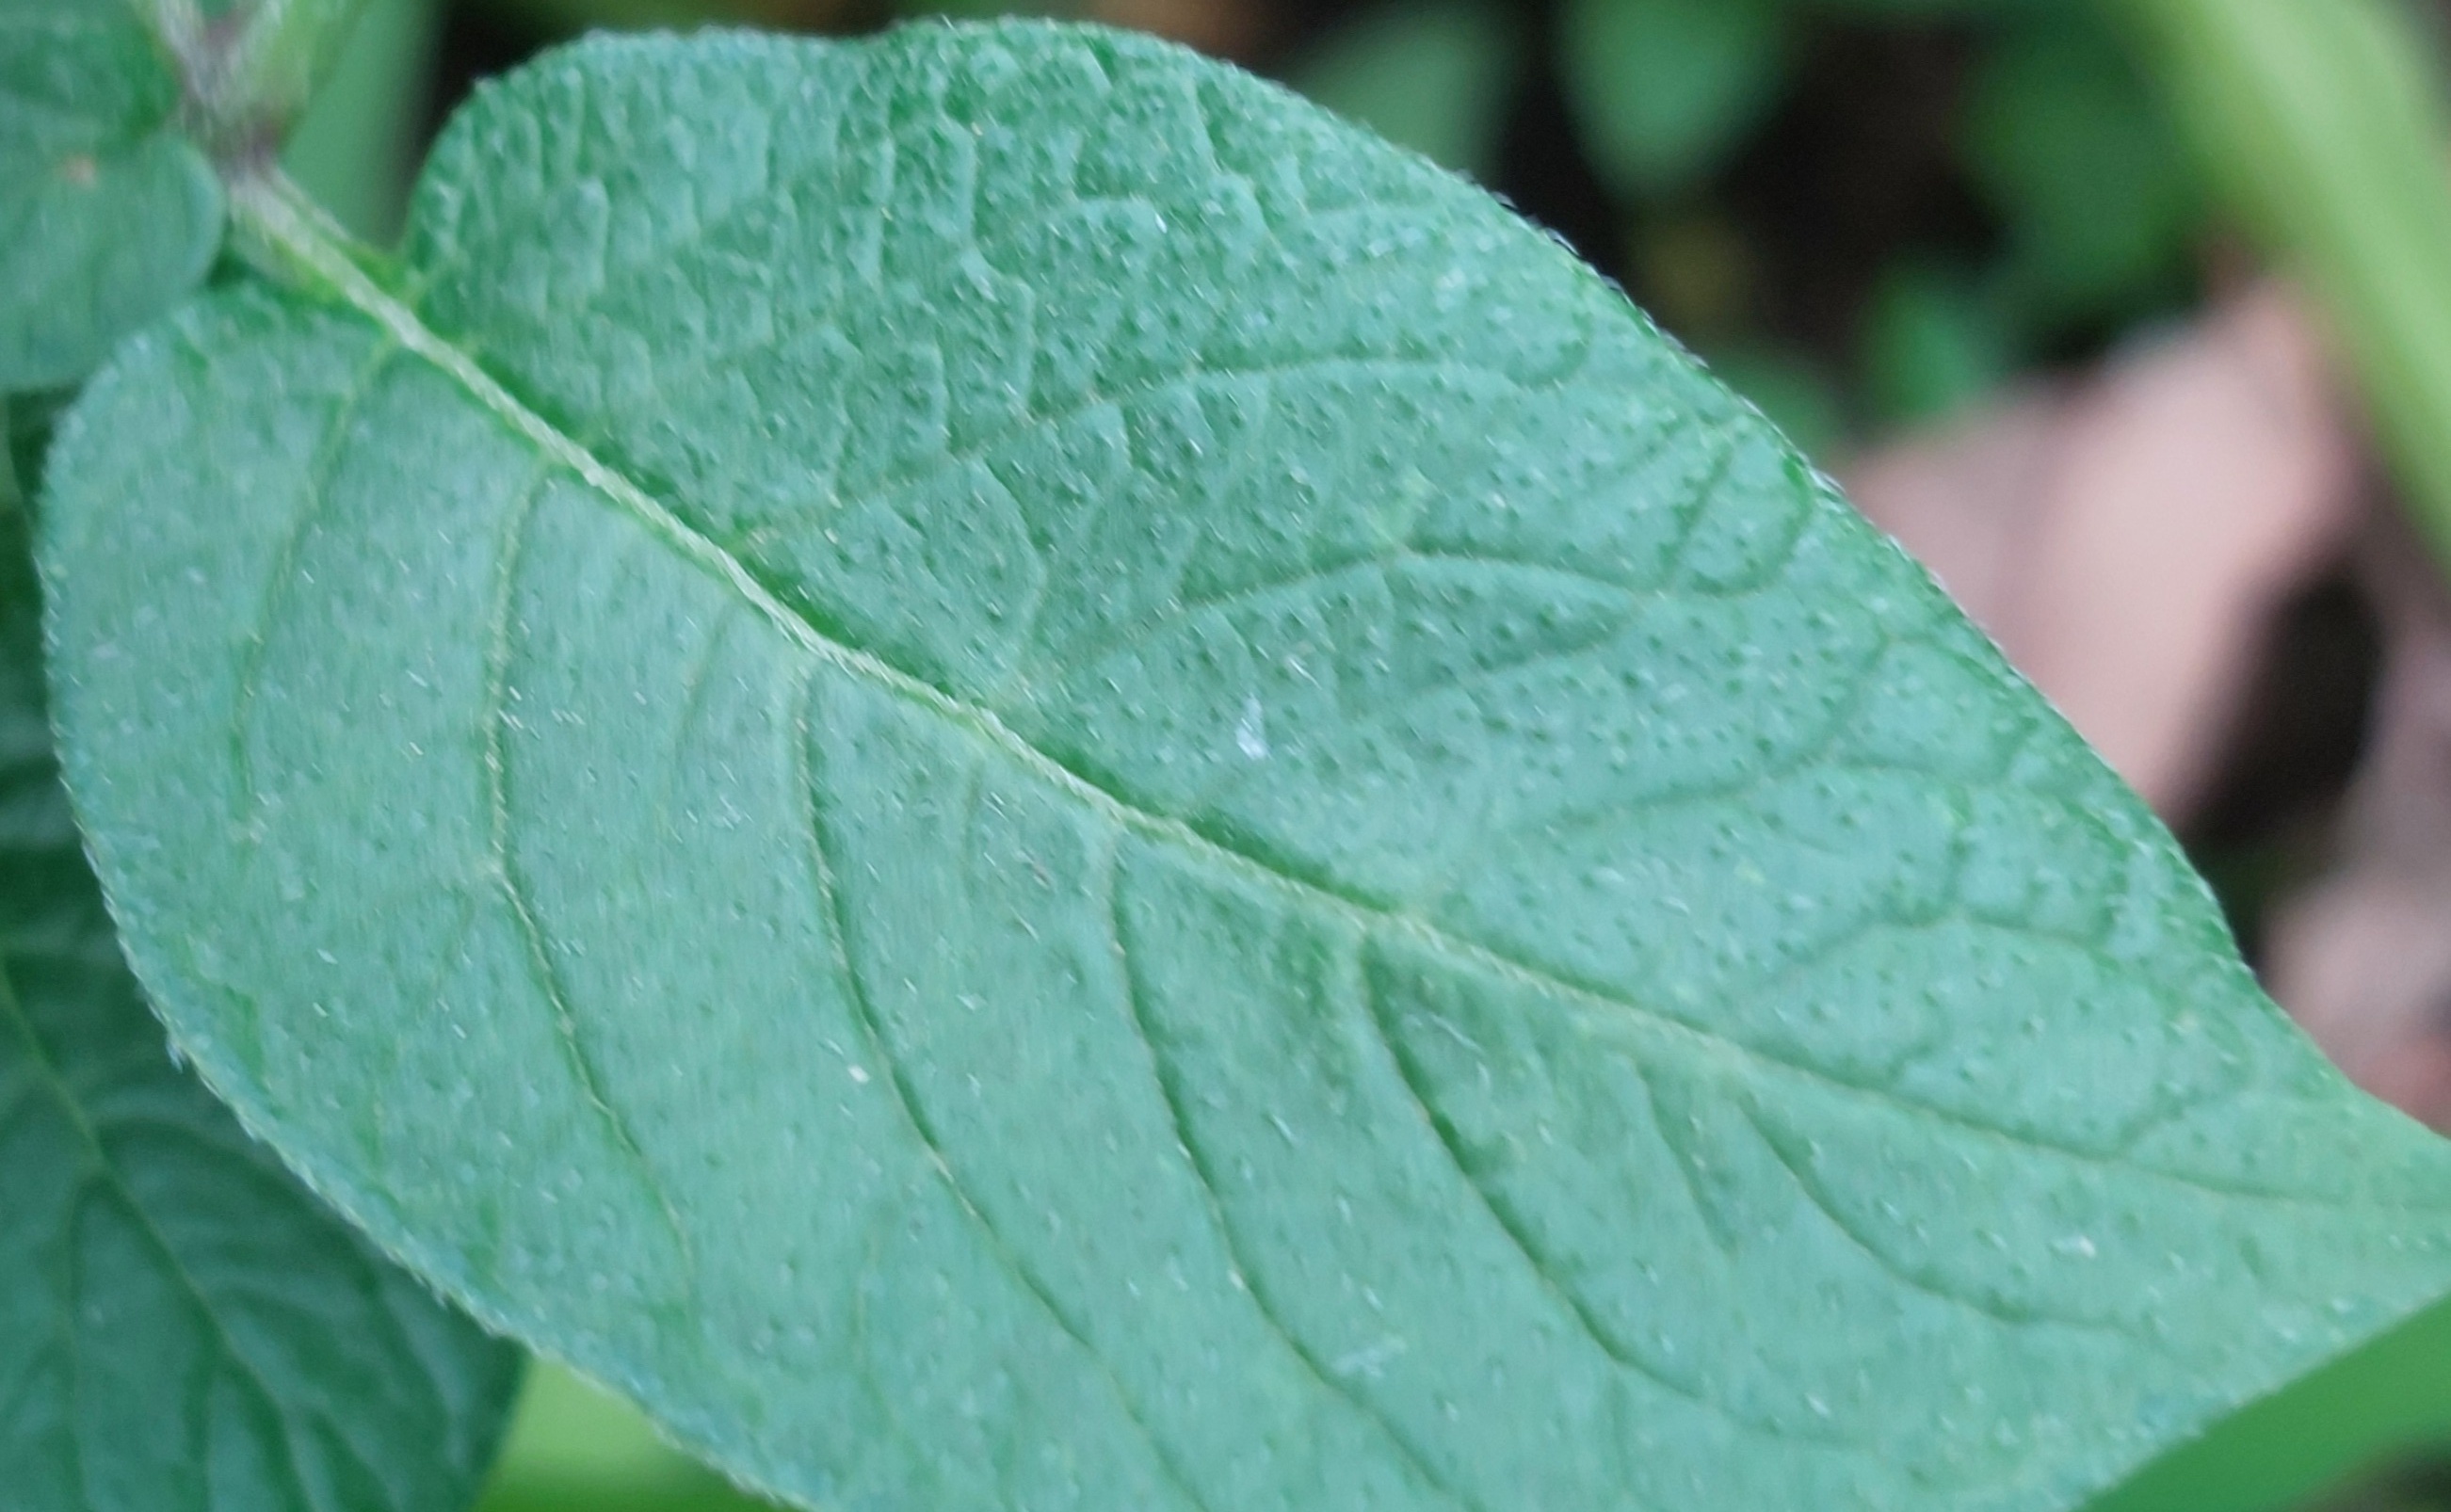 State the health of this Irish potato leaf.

healthy
